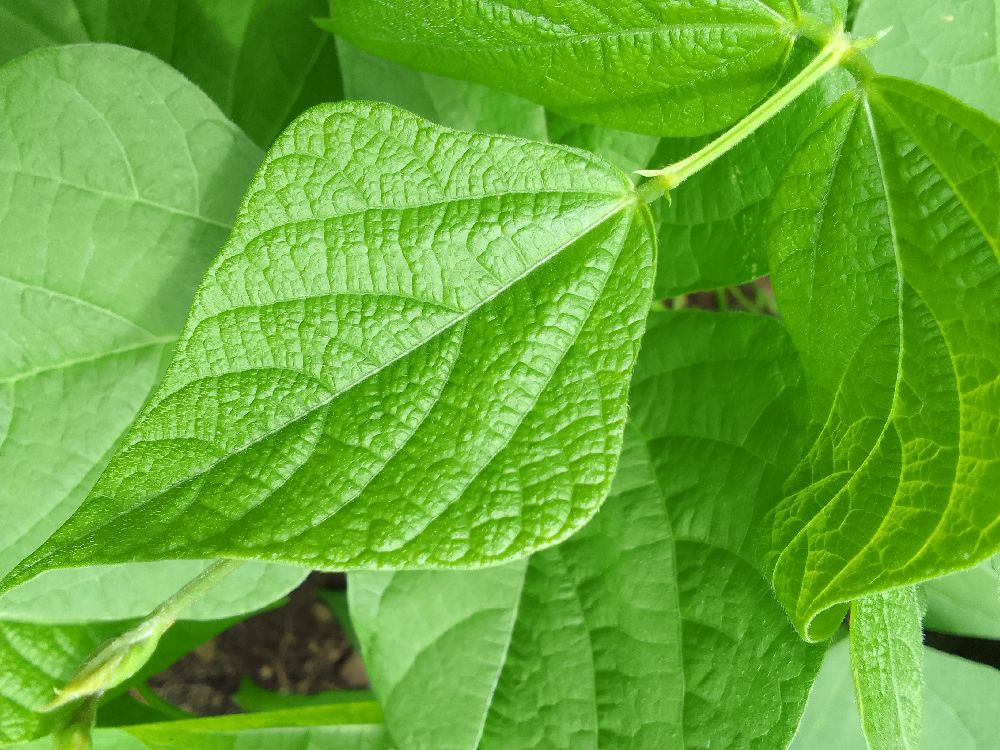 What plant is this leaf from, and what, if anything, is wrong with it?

common bean, healthy
